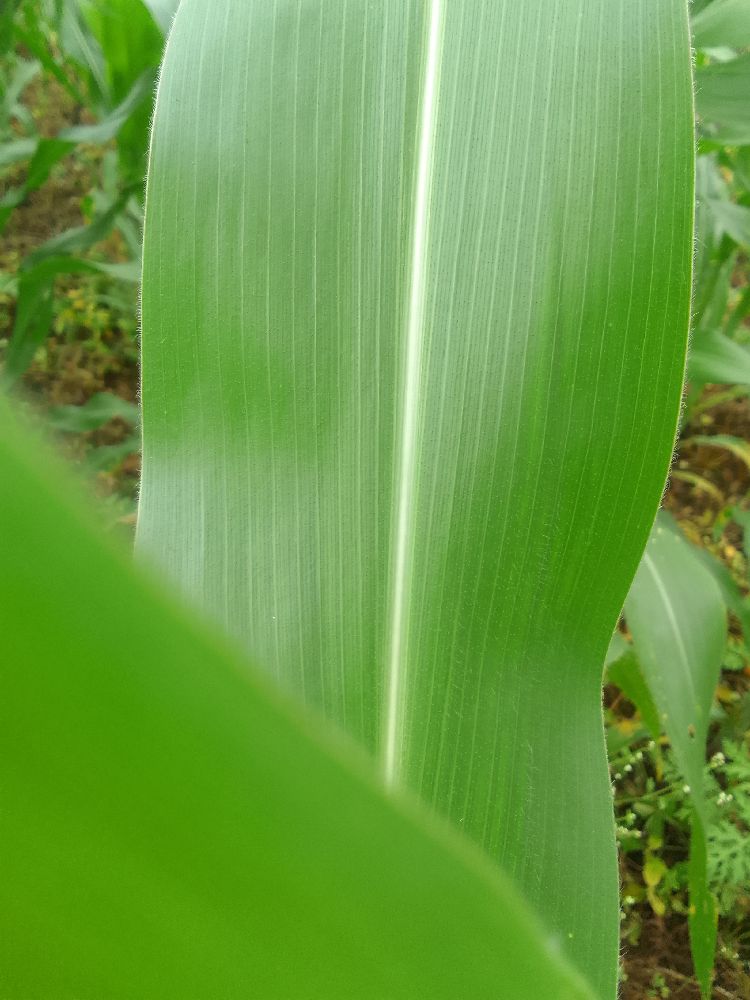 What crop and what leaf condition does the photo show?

maize, healthy
